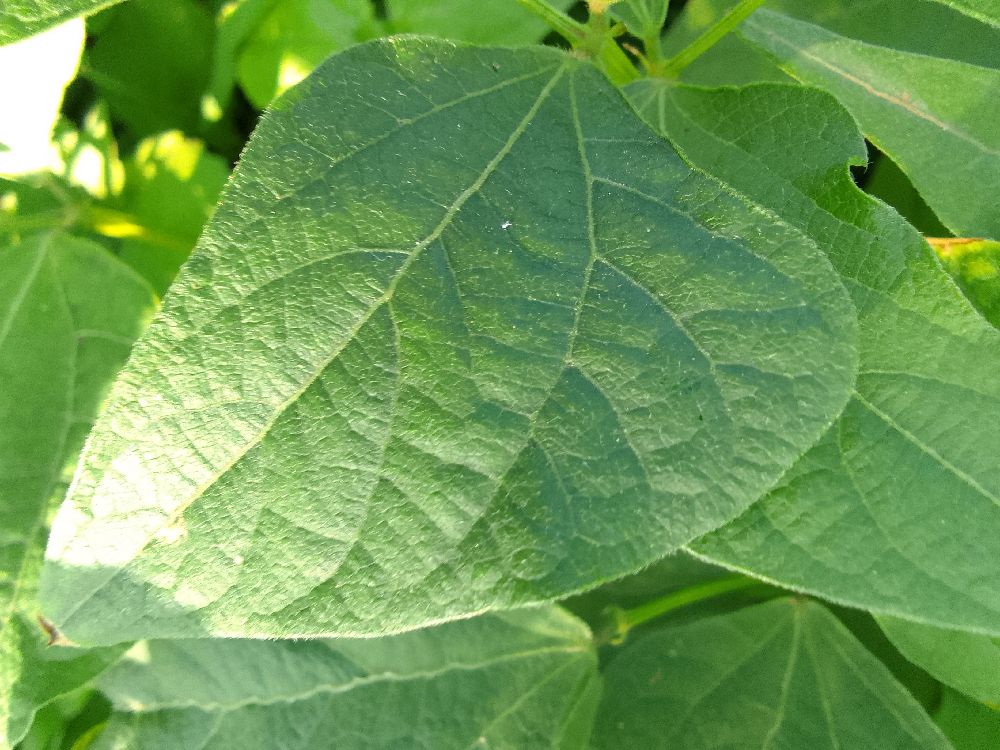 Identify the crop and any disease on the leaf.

common bean, healthy
